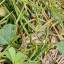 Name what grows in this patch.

unstructured weed
